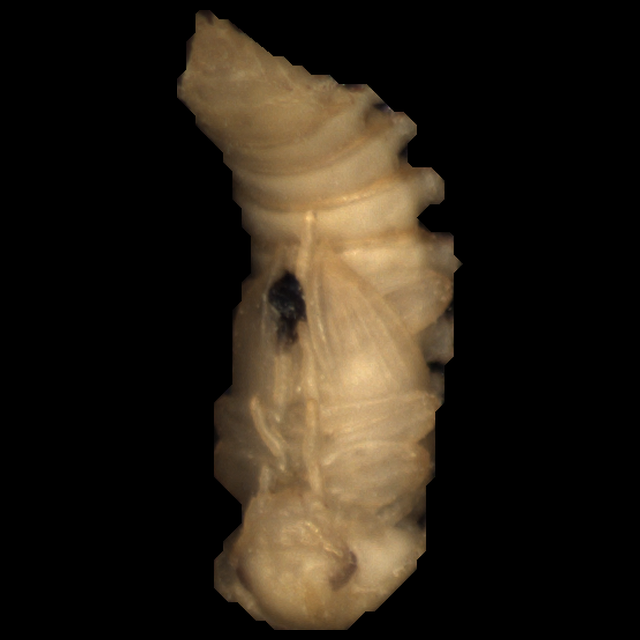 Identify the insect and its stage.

mealworm pupa
